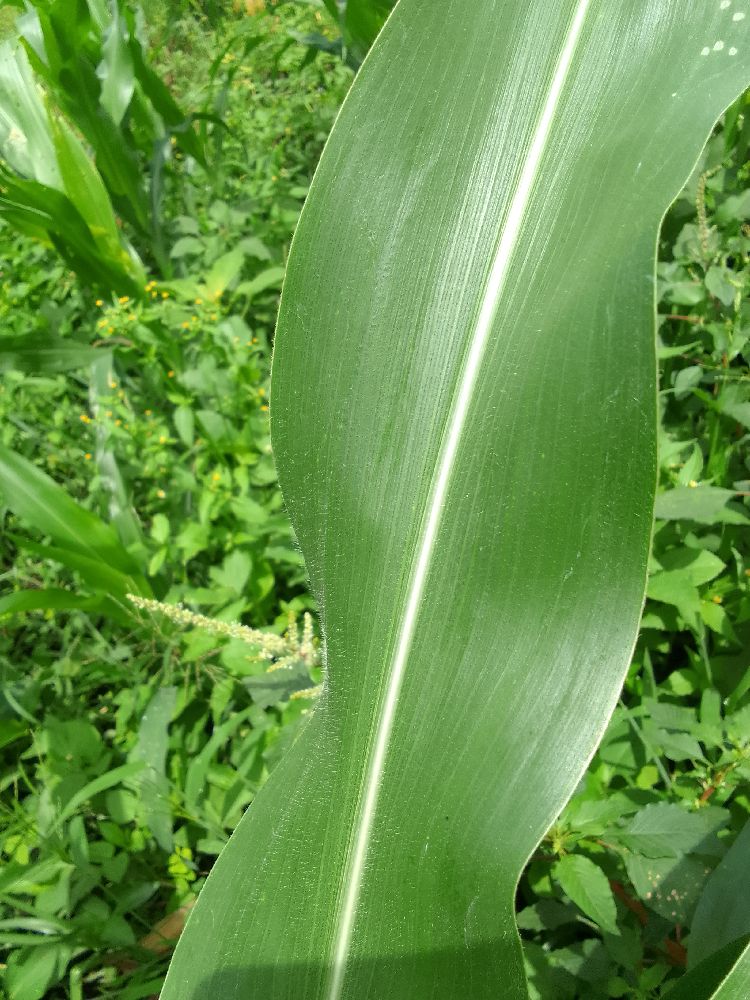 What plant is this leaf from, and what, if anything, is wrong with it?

maize, healthy
